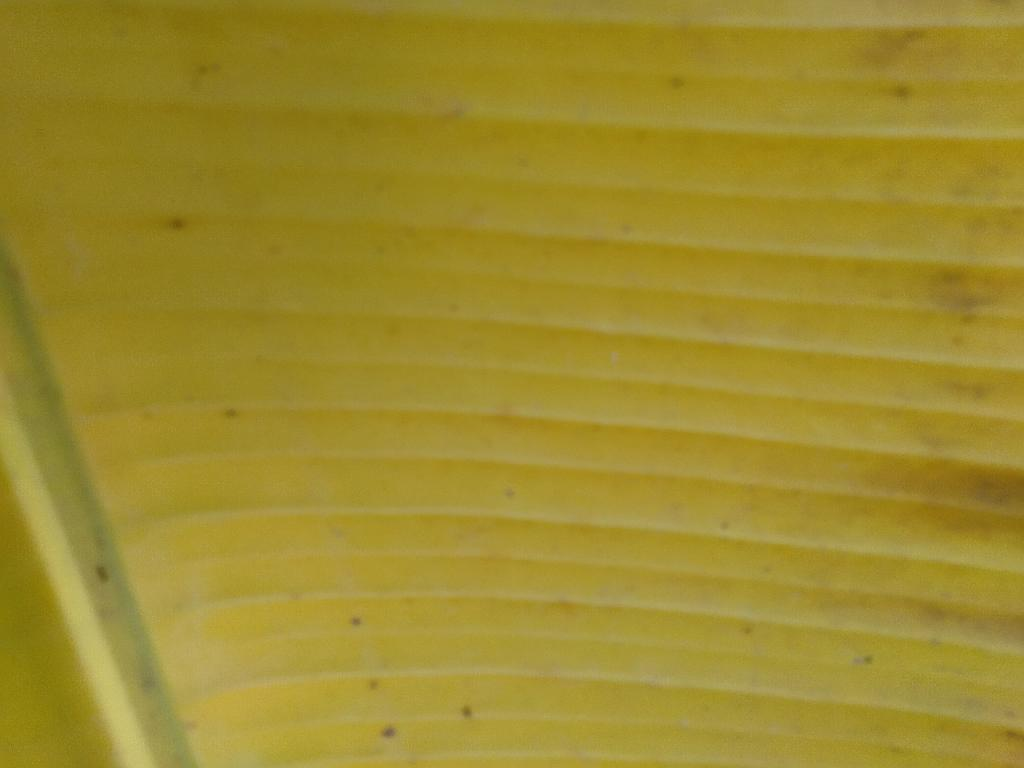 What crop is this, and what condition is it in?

banana, fusarium wilt race 1
